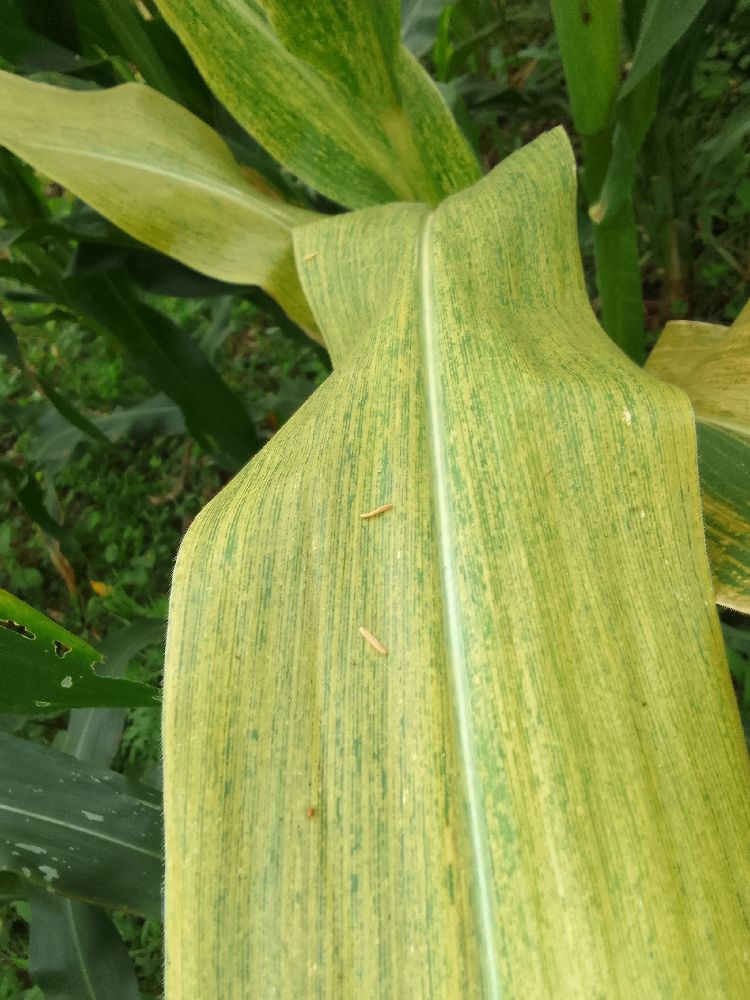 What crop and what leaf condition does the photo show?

maize, maize lethal necrosis
